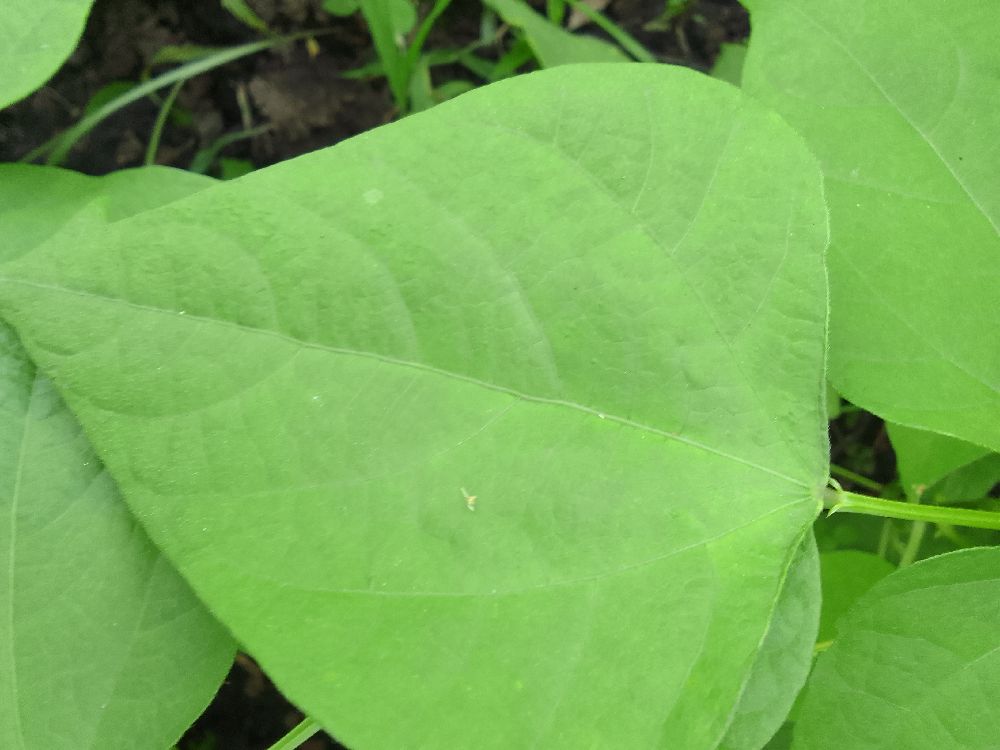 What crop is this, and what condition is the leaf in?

common bean, healthy
